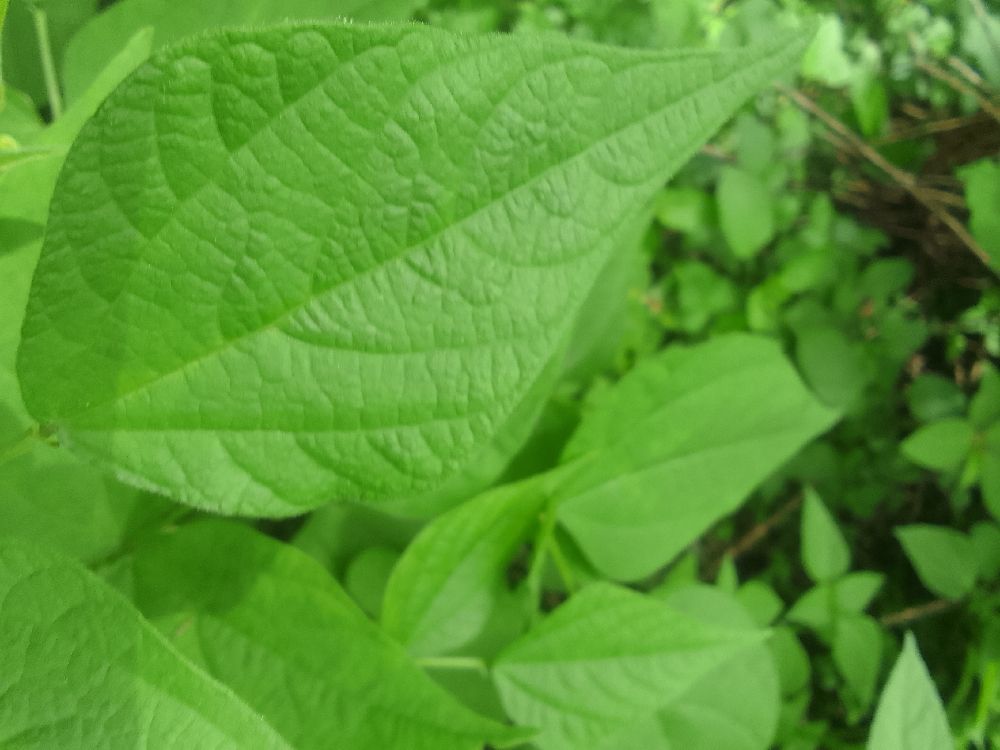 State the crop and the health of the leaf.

common bean, healthy
